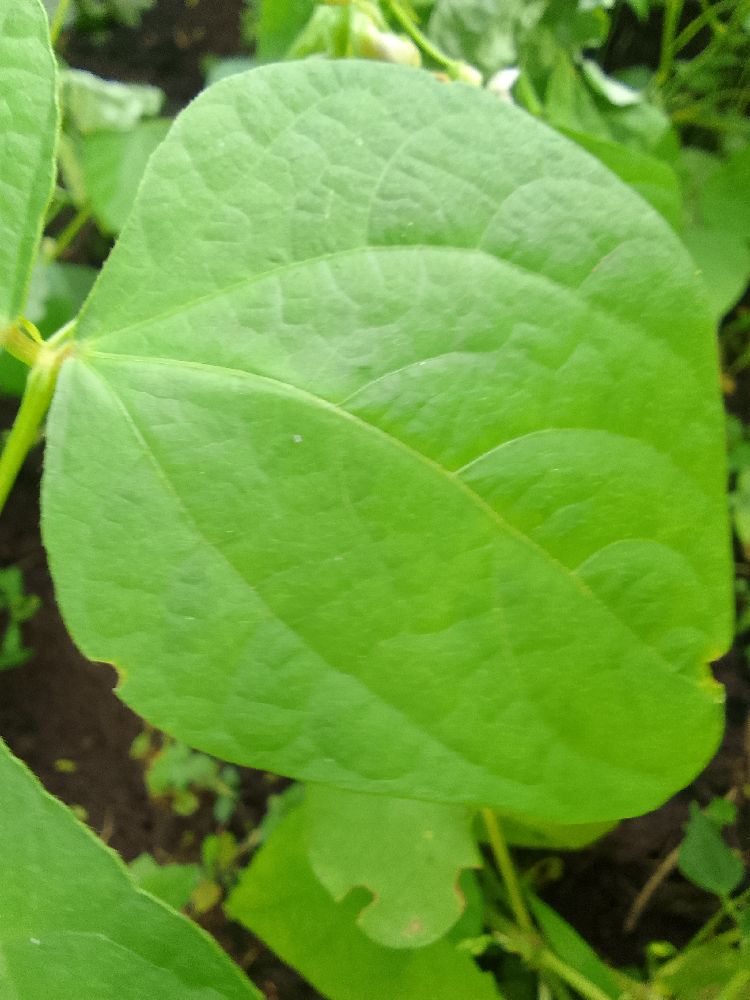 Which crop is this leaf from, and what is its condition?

common bean, healthy
